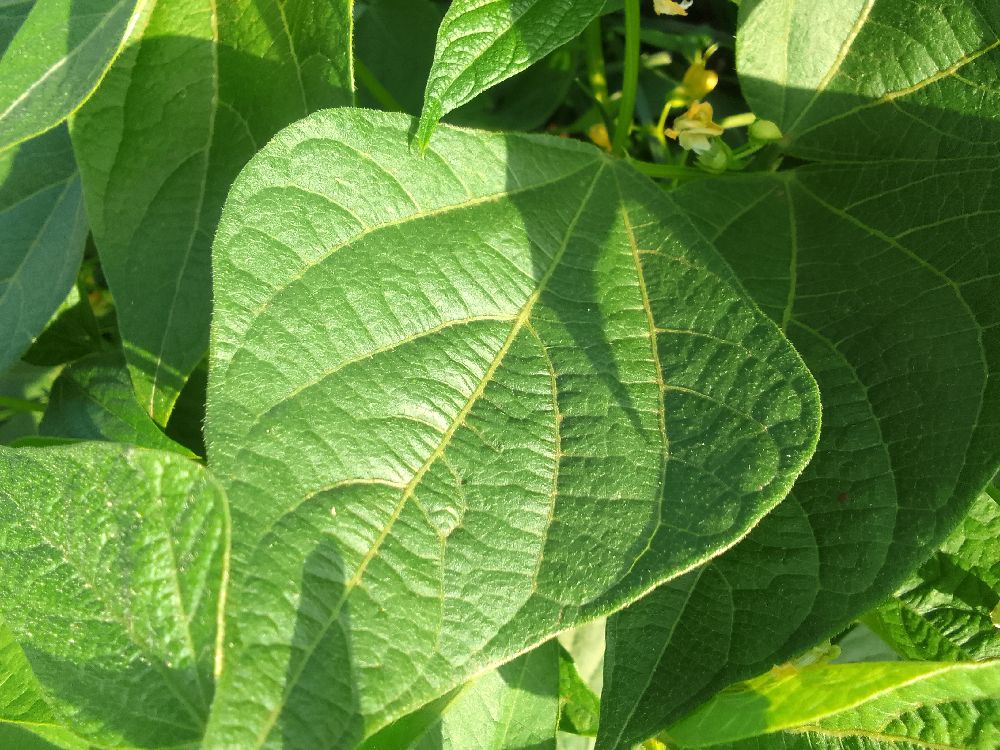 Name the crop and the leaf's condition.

common bean, healthy
